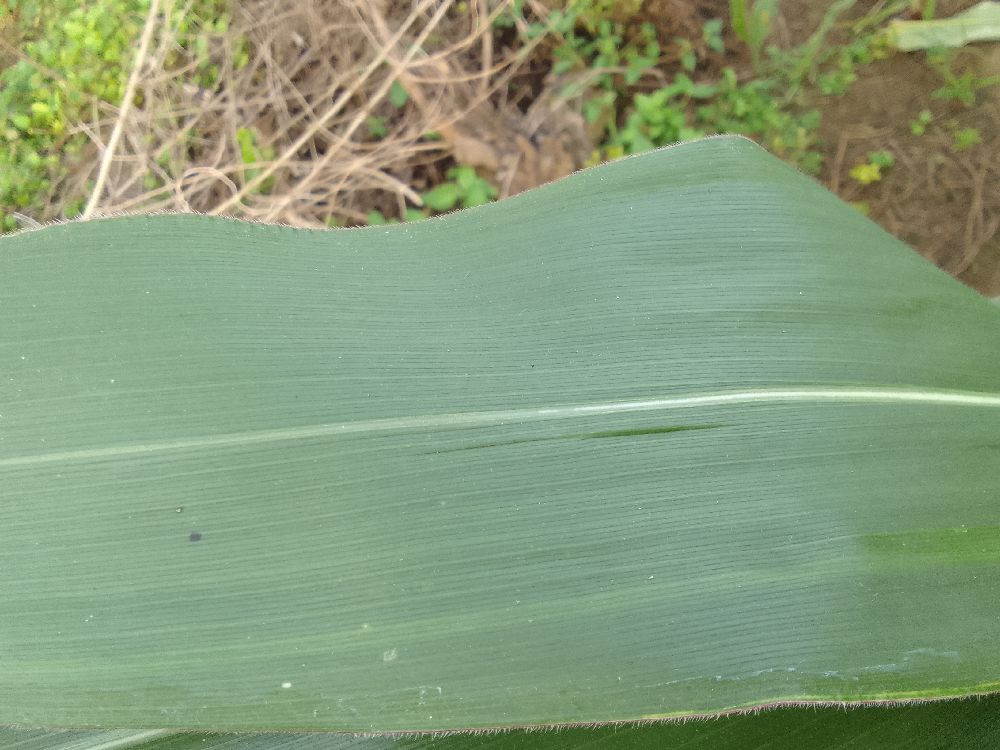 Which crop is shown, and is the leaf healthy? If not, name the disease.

maize, healthy
